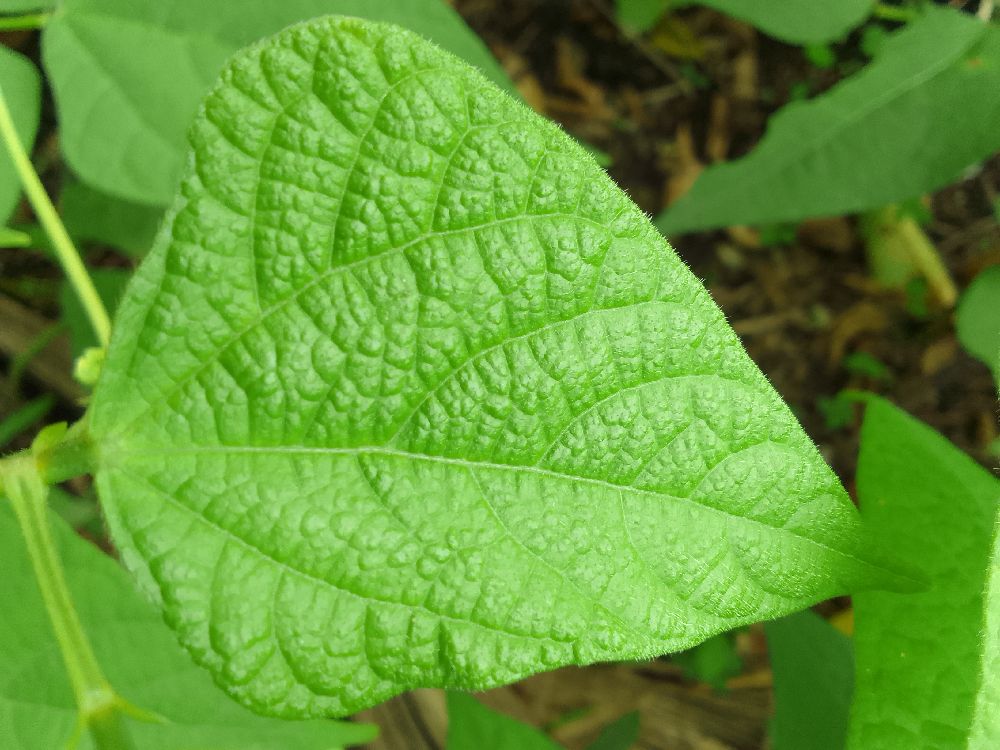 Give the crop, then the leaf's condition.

common bean, healthy
